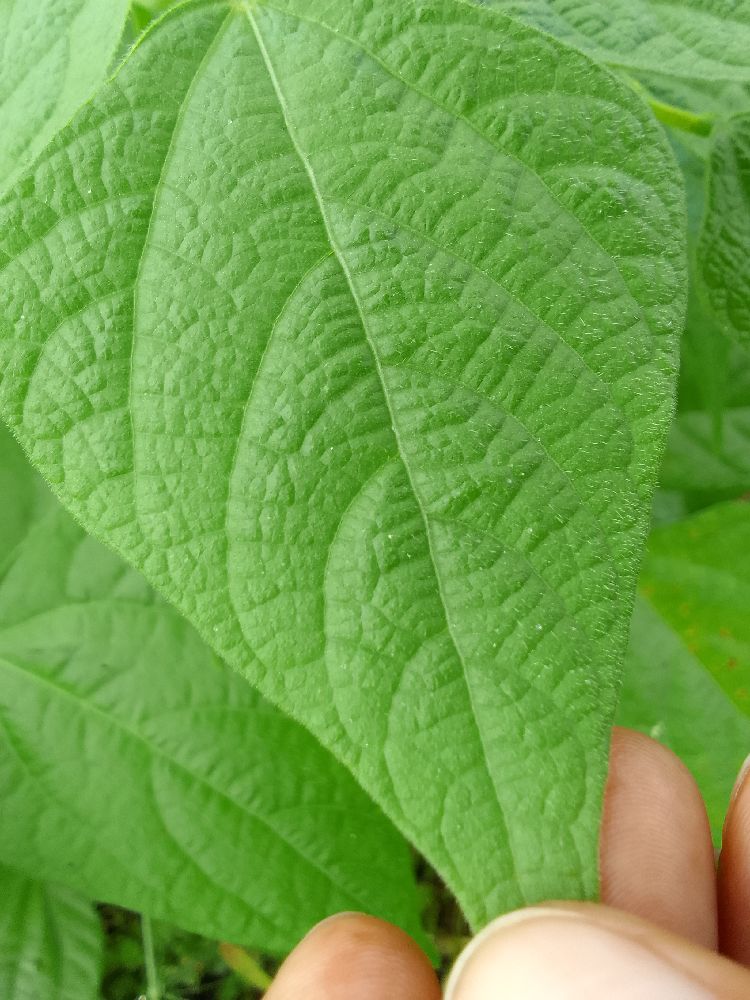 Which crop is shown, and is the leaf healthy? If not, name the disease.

common bean, healthy
